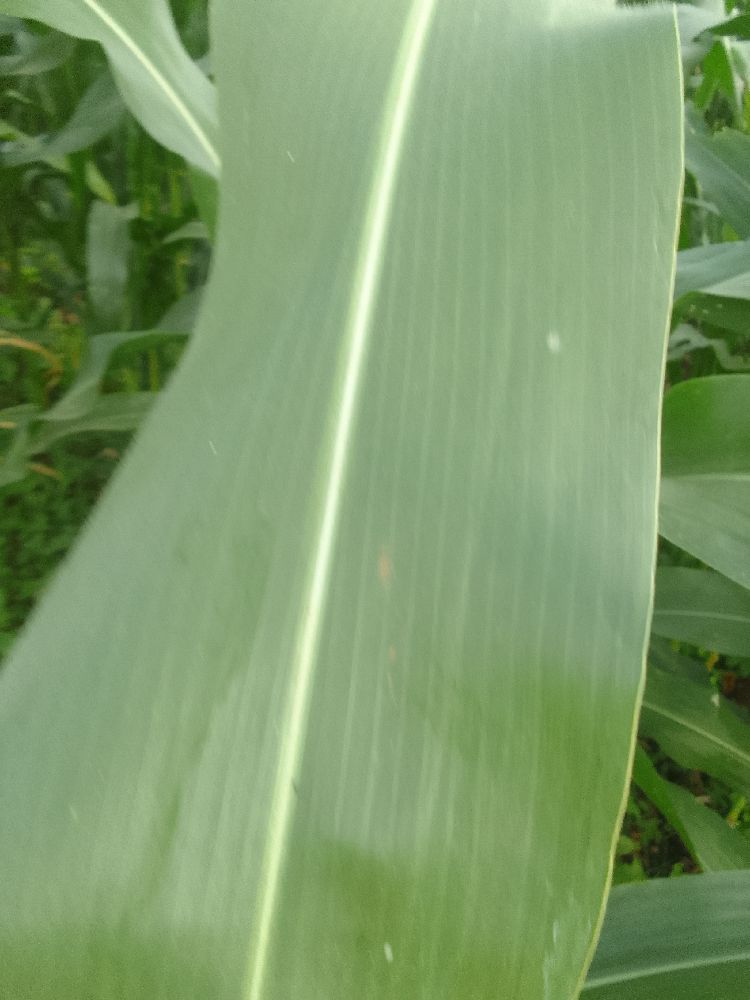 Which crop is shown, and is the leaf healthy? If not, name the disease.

maize, healthy
